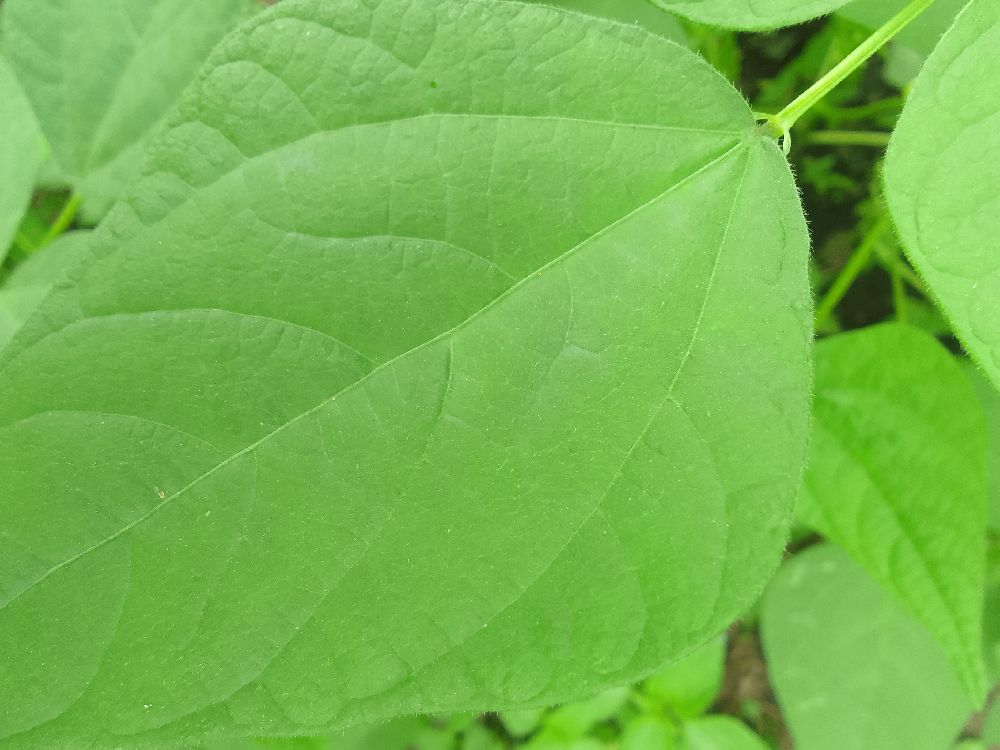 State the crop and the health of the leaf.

common bean, healthy
